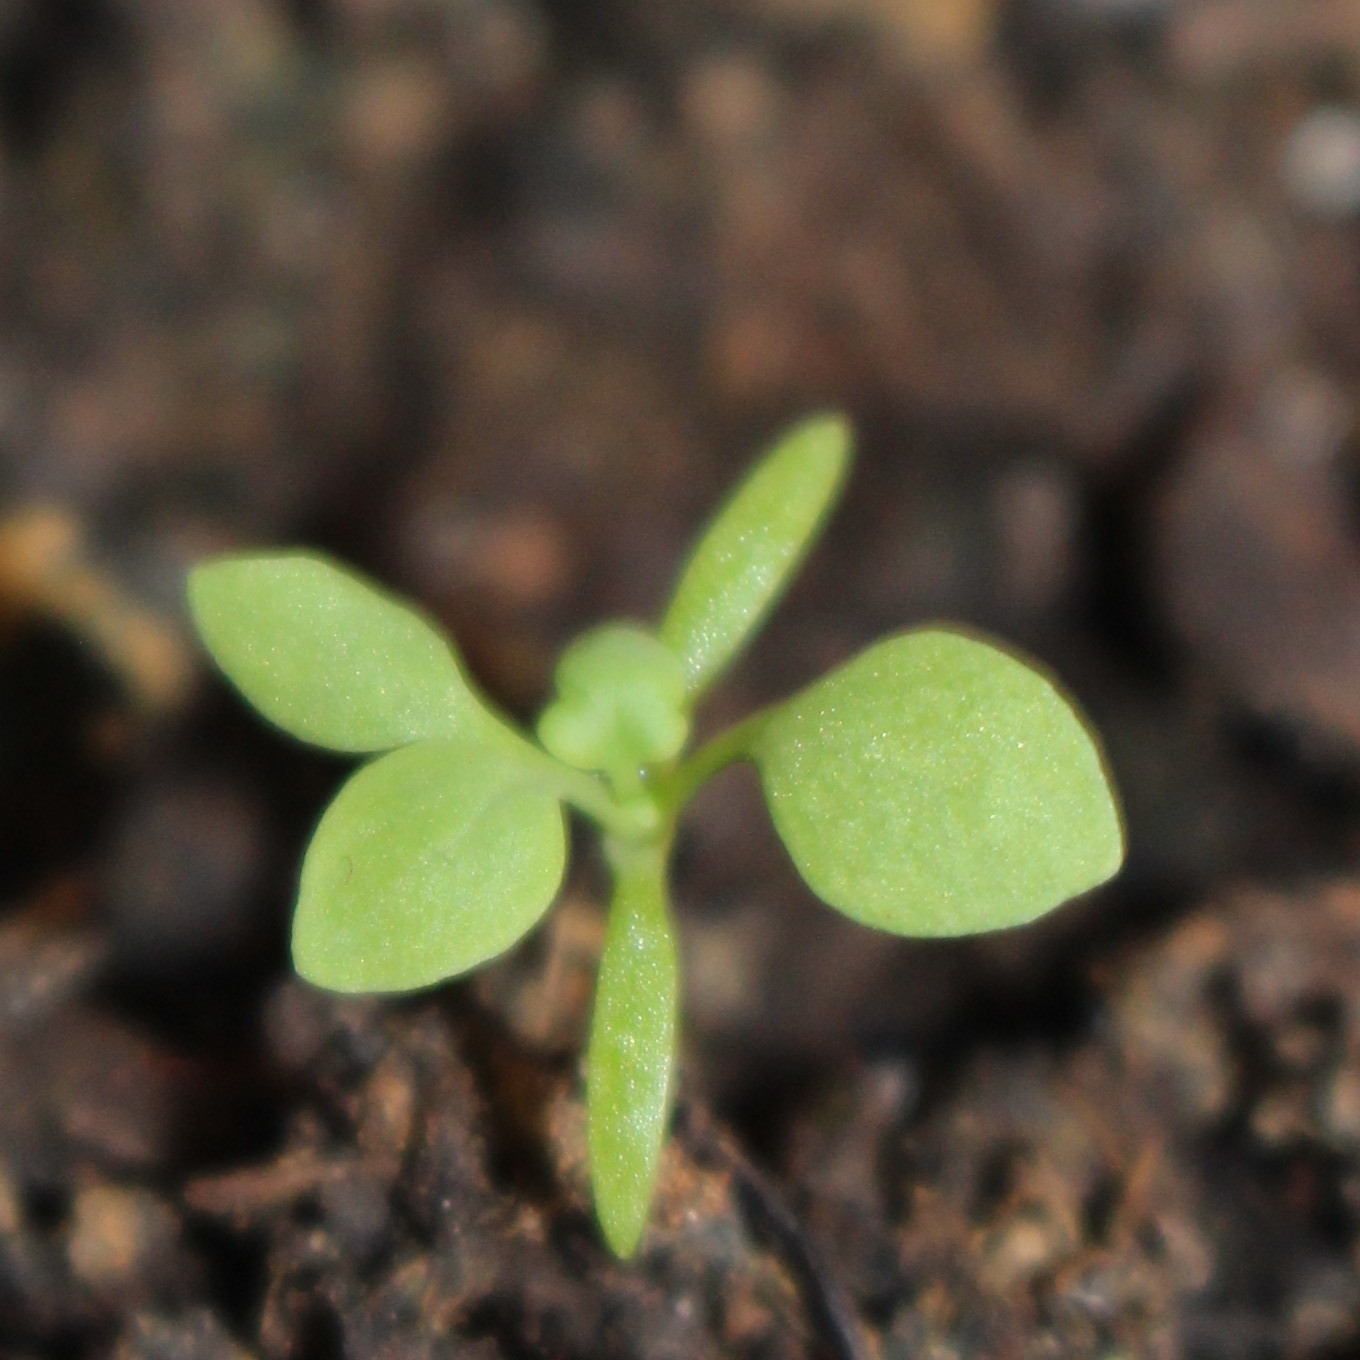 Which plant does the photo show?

Papaver rhoeas
